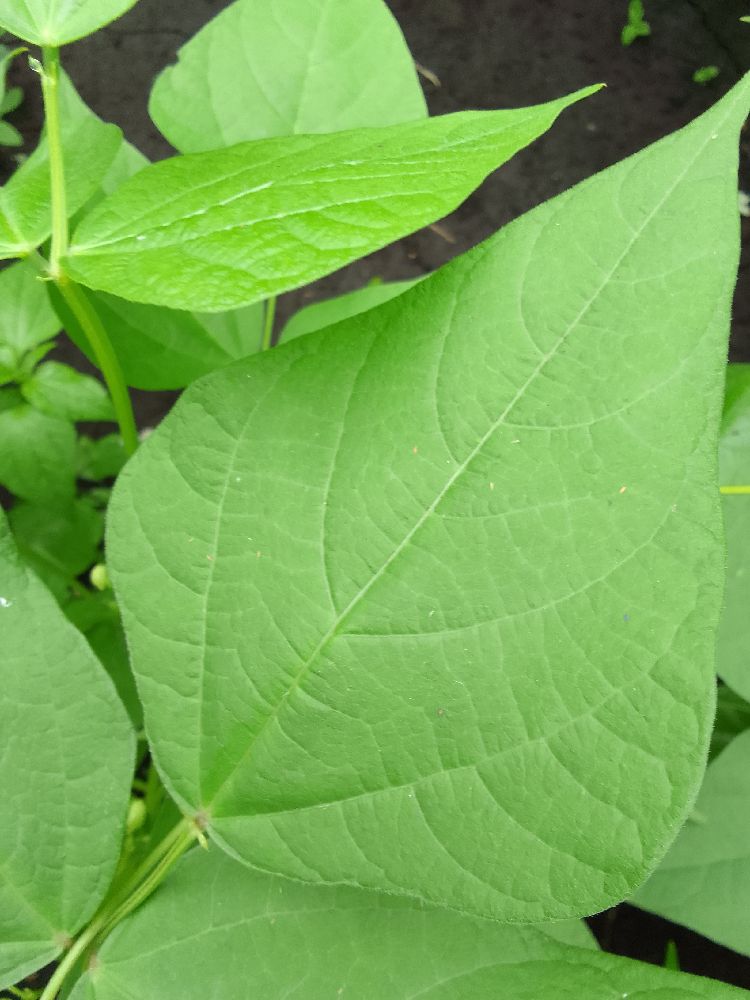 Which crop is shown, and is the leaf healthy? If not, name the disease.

common bean, healthy
